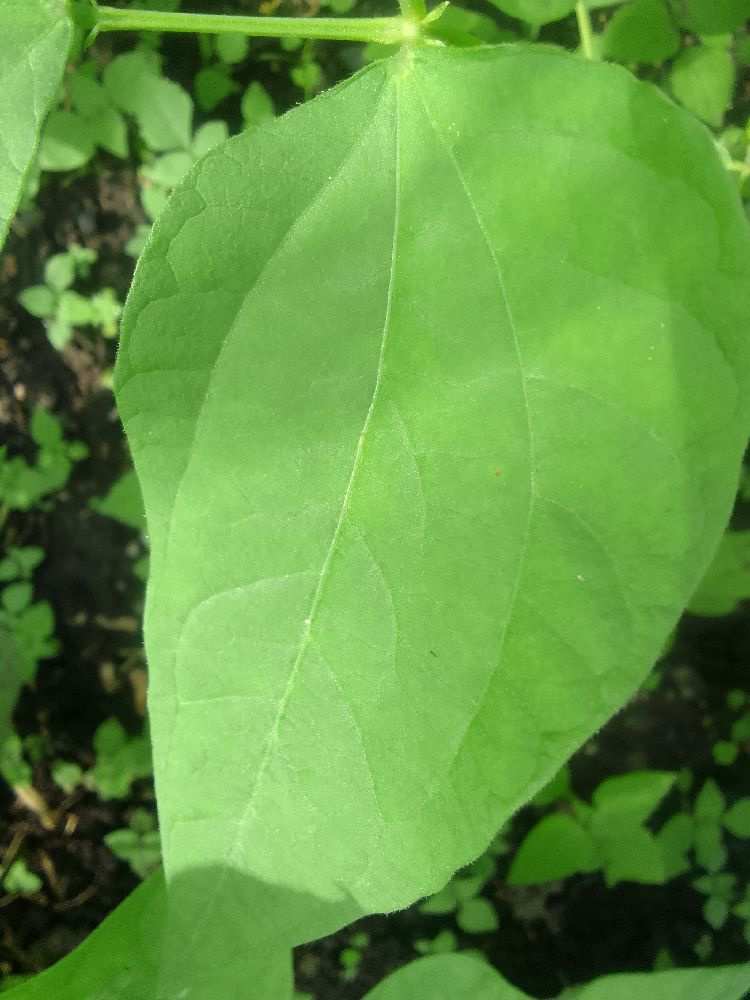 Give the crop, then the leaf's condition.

common bean, healthy
